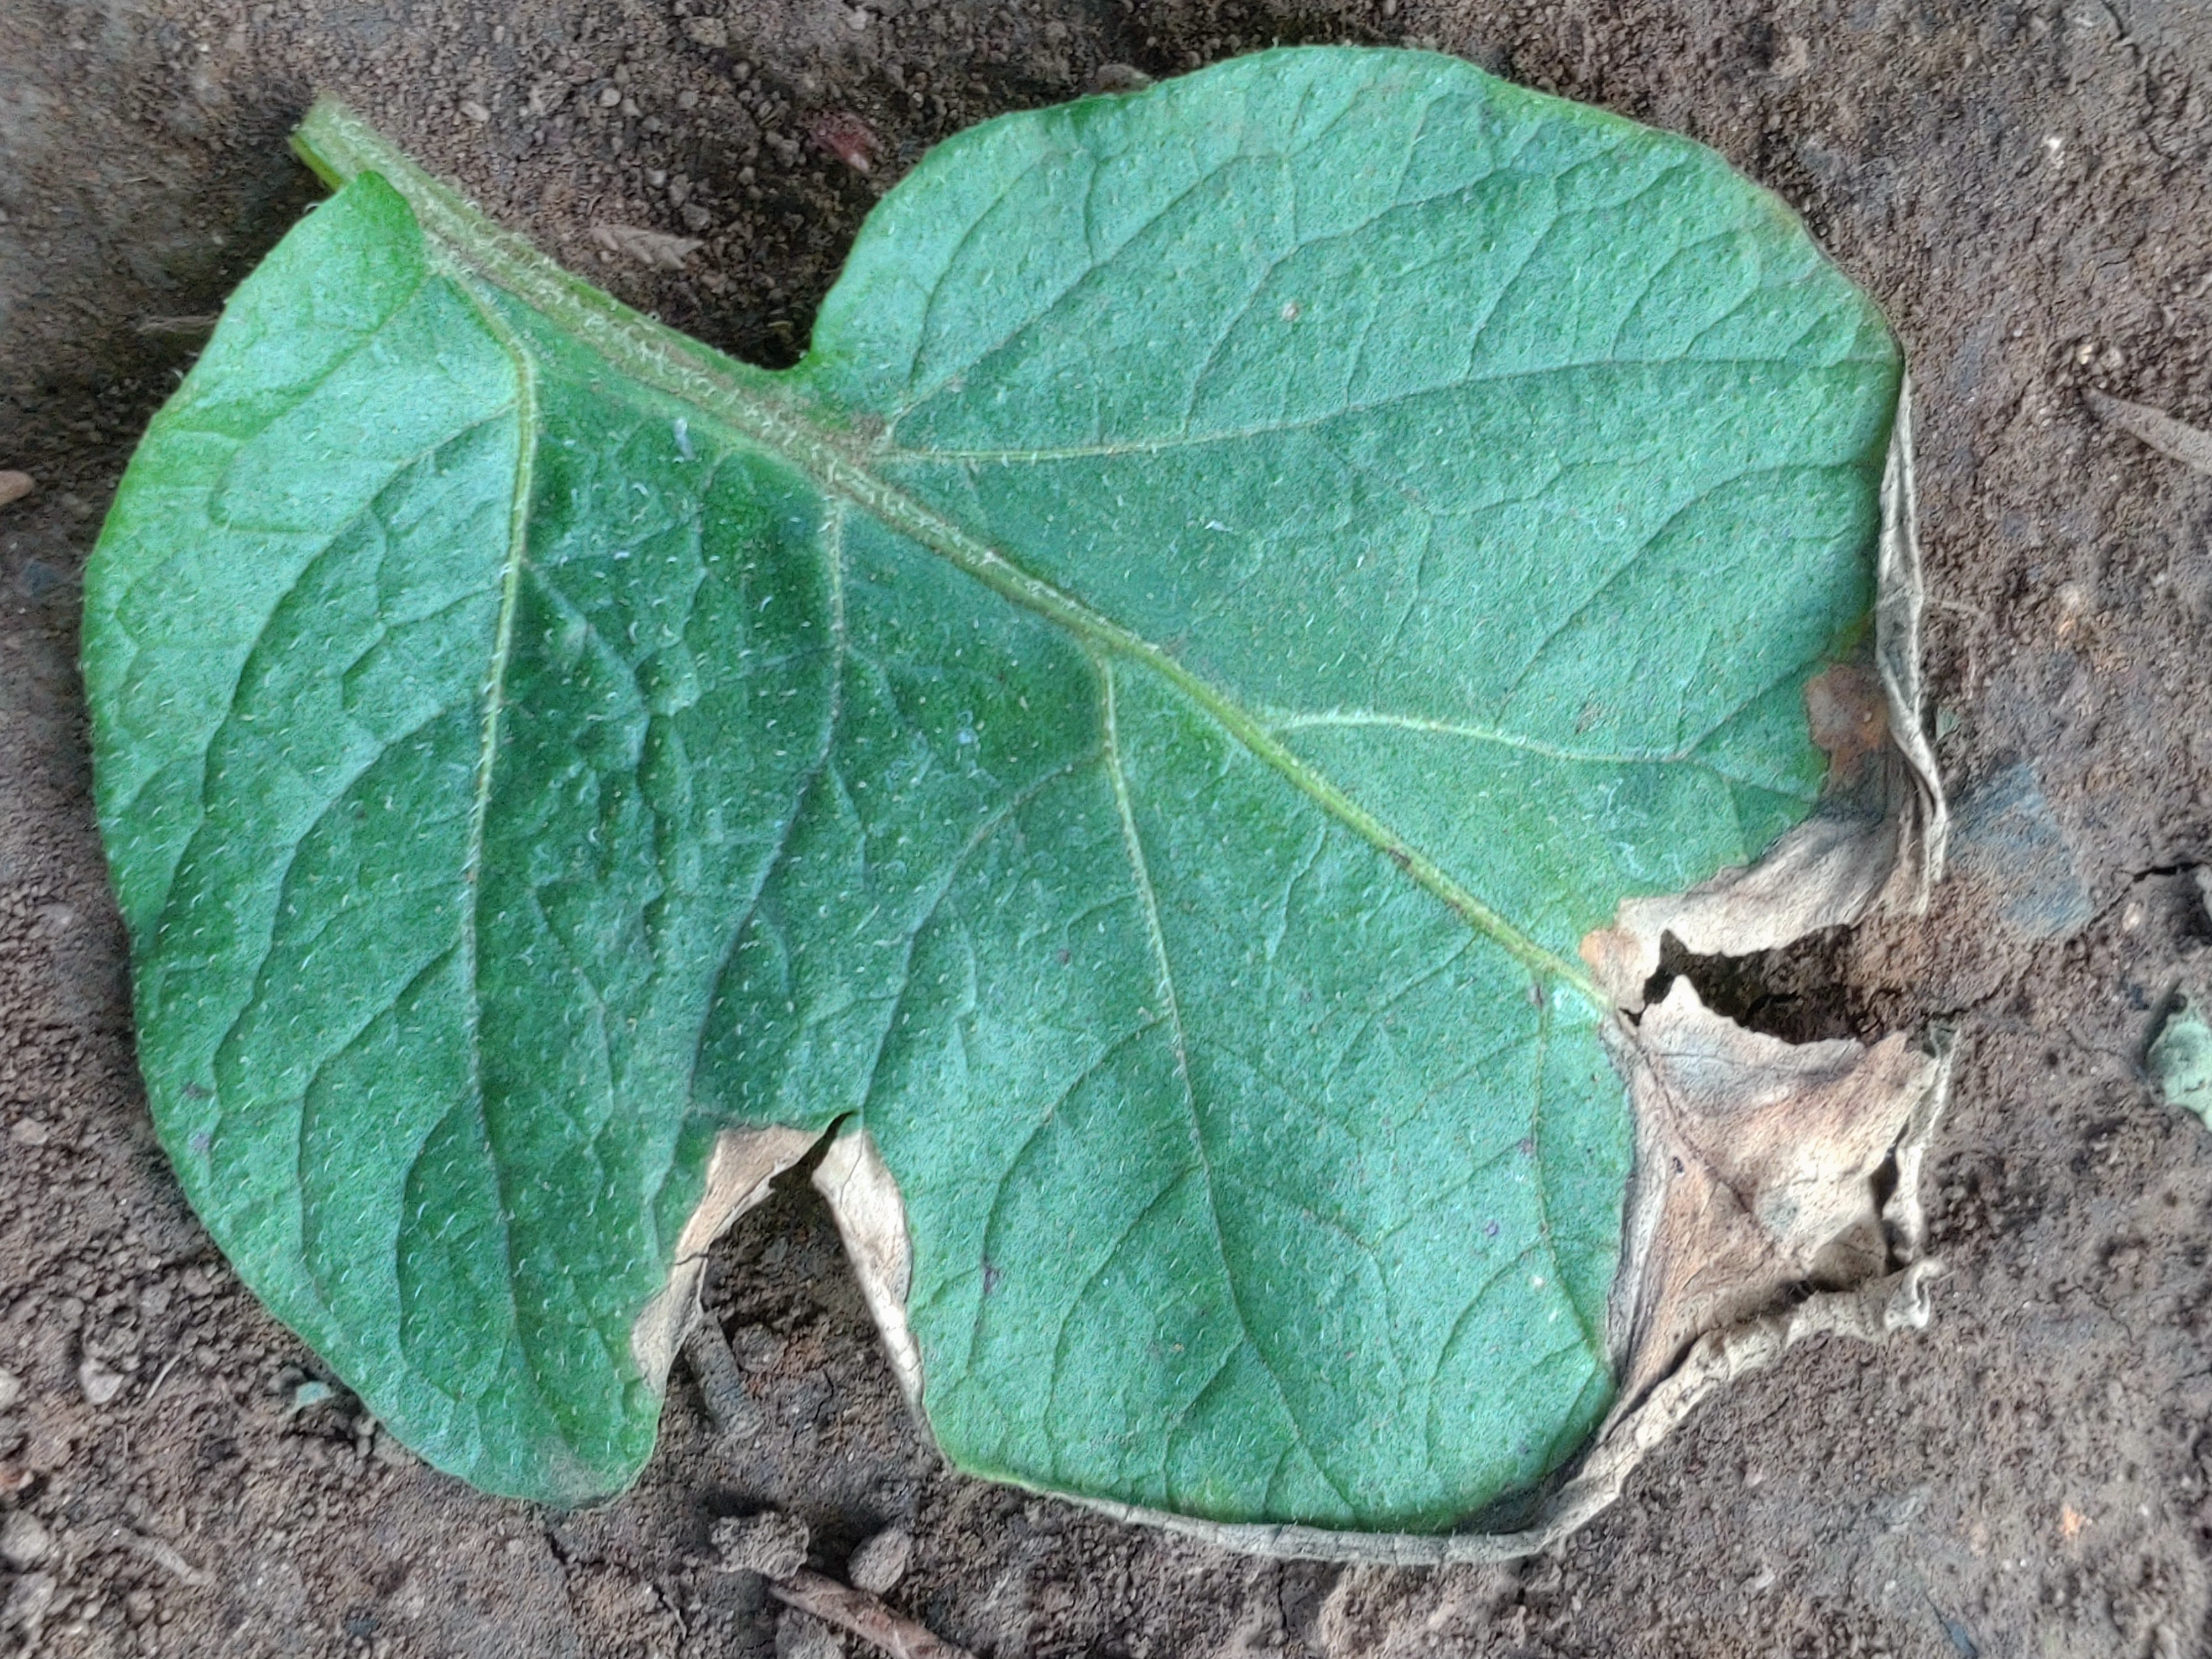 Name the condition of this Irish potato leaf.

early blight
